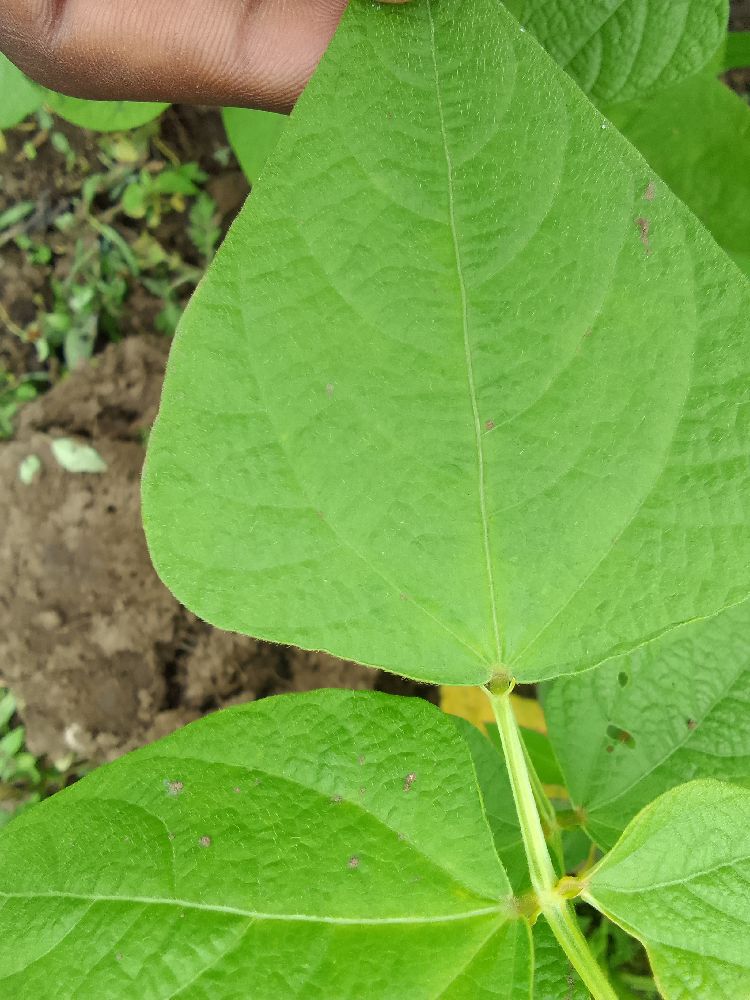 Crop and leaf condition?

common bean, healthy
